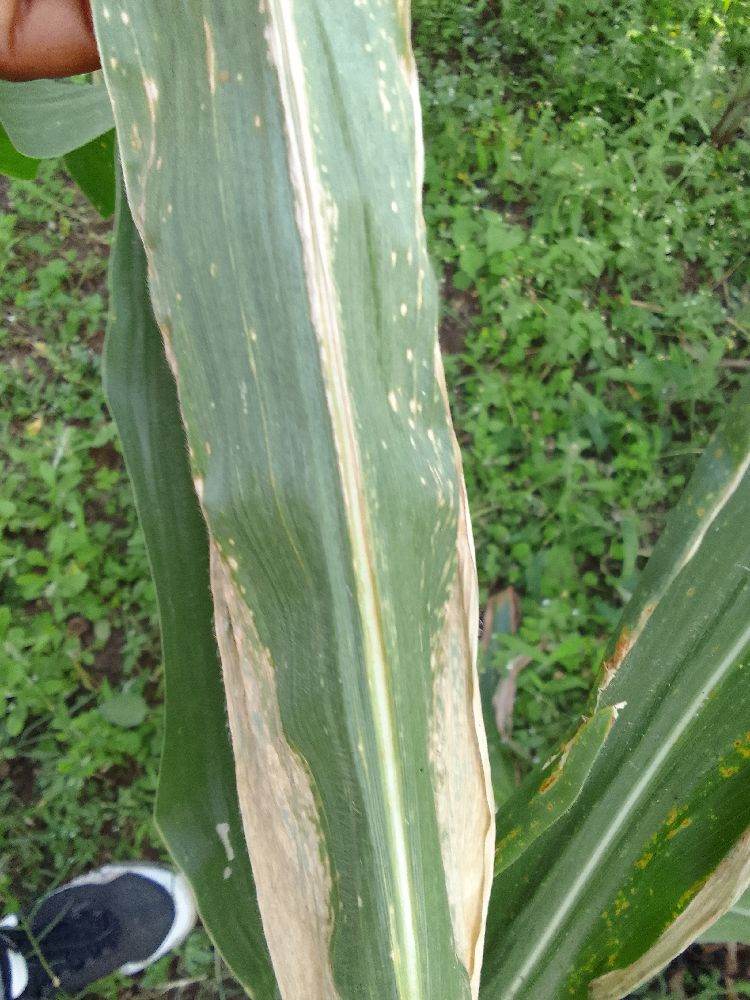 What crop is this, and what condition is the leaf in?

maize, maize lethal necrosis
